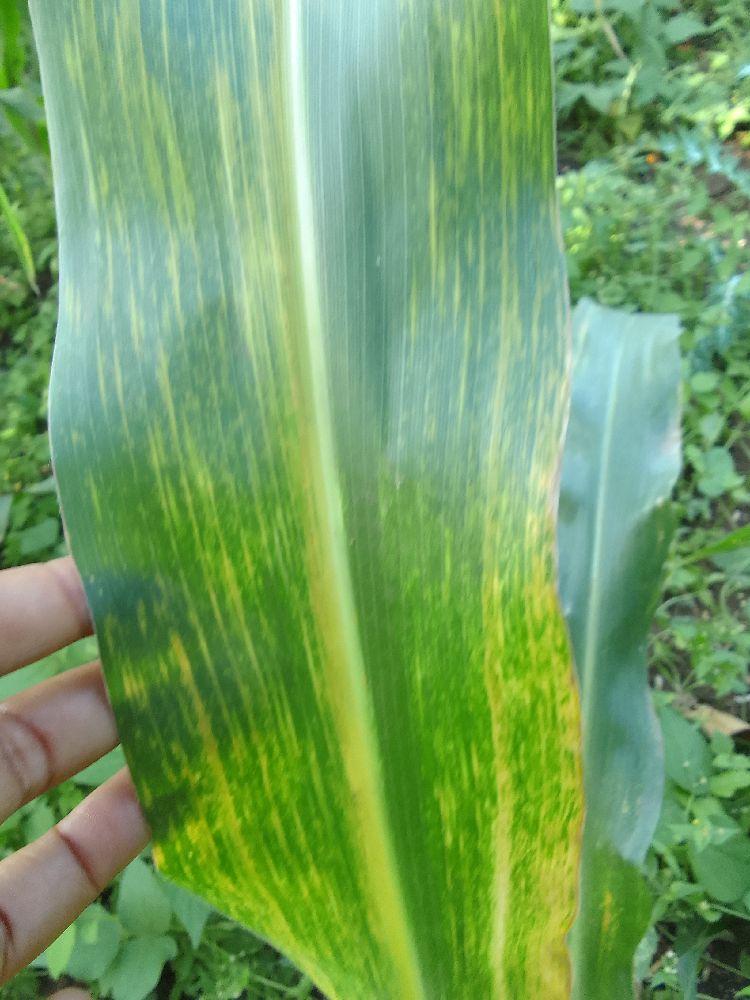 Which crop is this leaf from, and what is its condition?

maize, maize lethal necrosis
